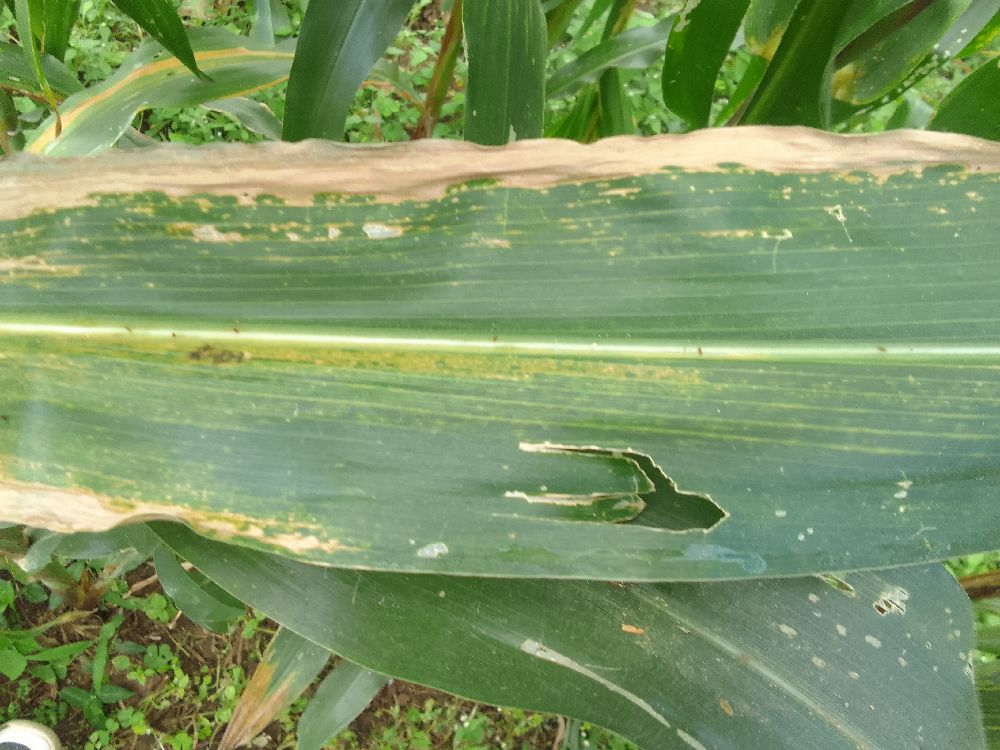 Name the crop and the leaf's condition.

maize, maize lethal necrosis
